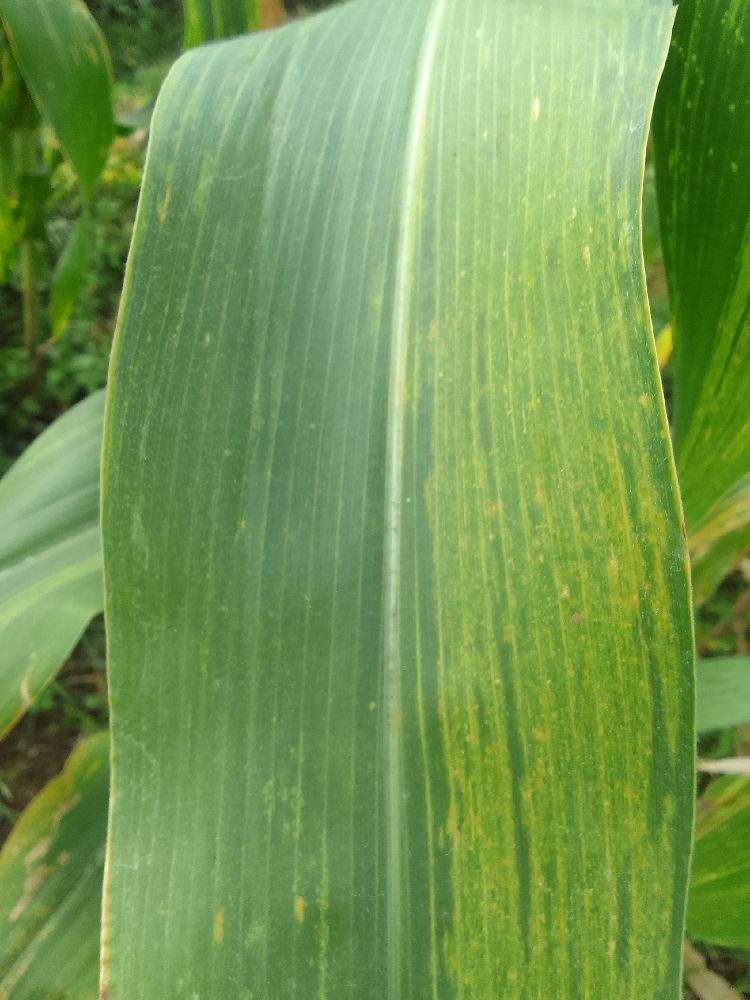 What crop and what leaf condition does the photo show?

maize, maize lethal necrosis
